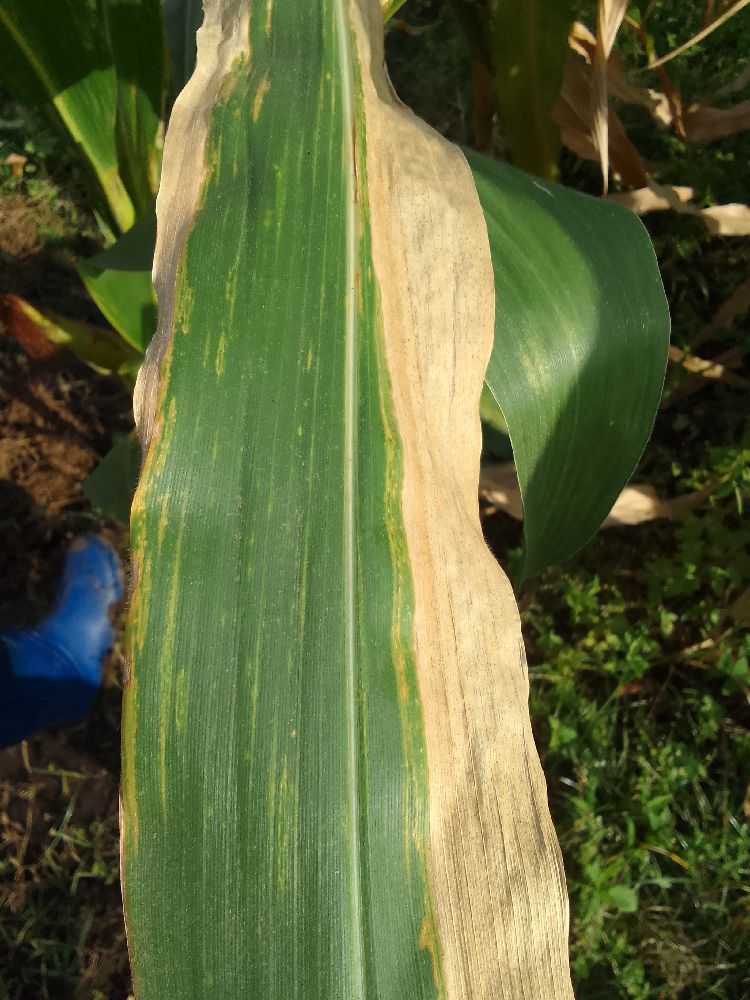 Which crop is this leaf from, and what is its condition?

maize, maize lethal necrosis
